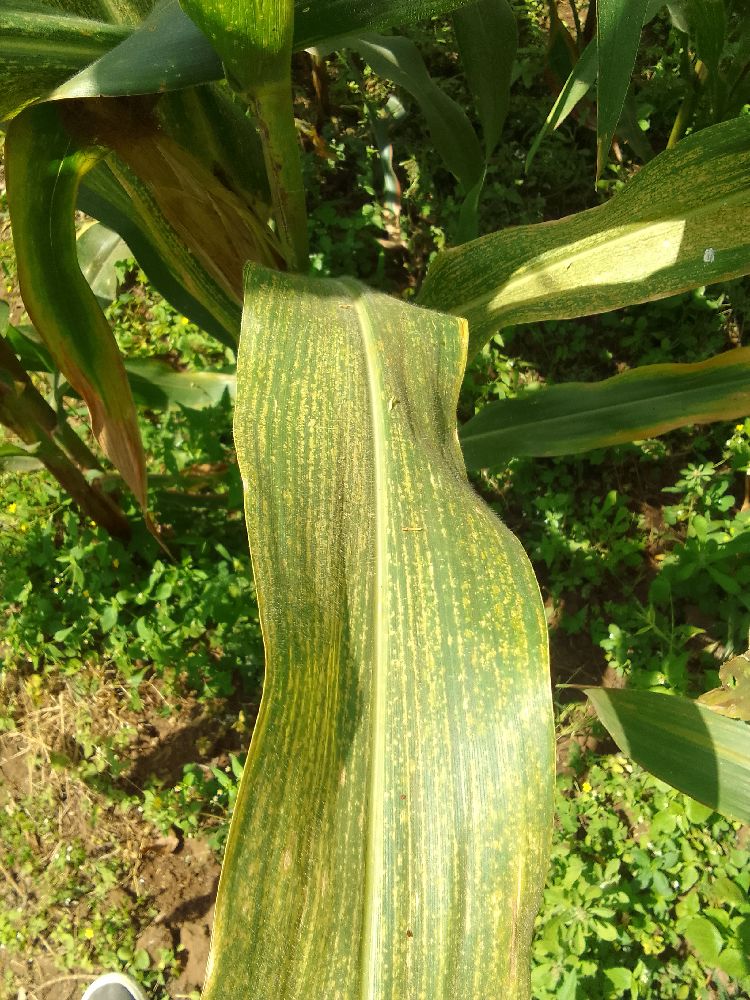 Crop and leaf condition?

maize, maize streak virus
